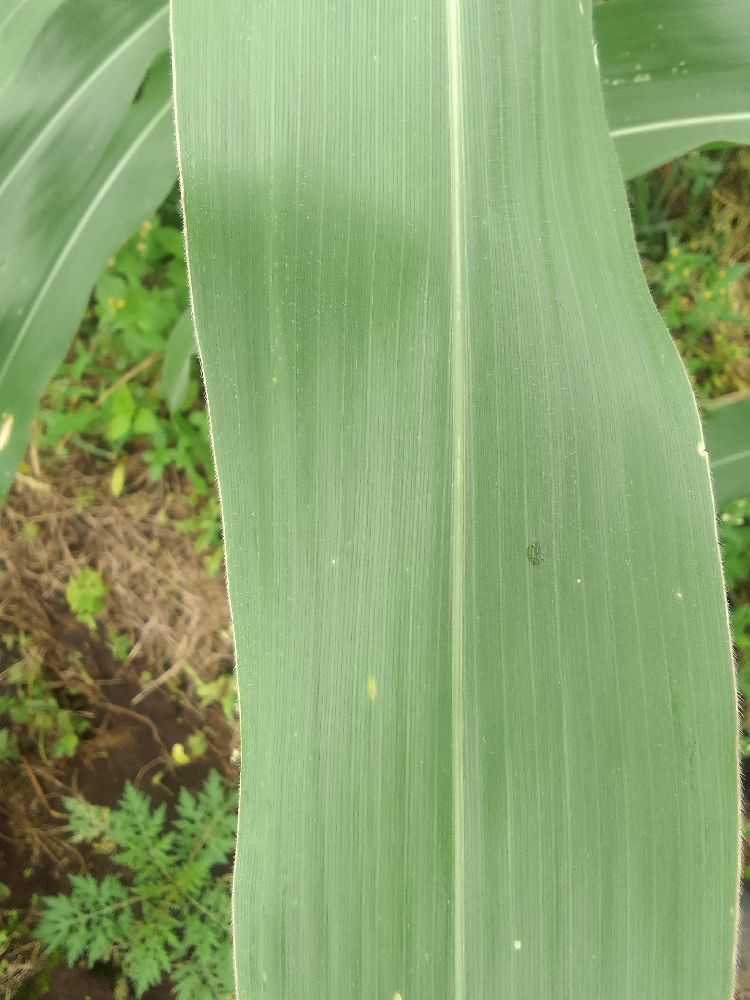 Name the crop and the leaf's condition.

maize, healthy
